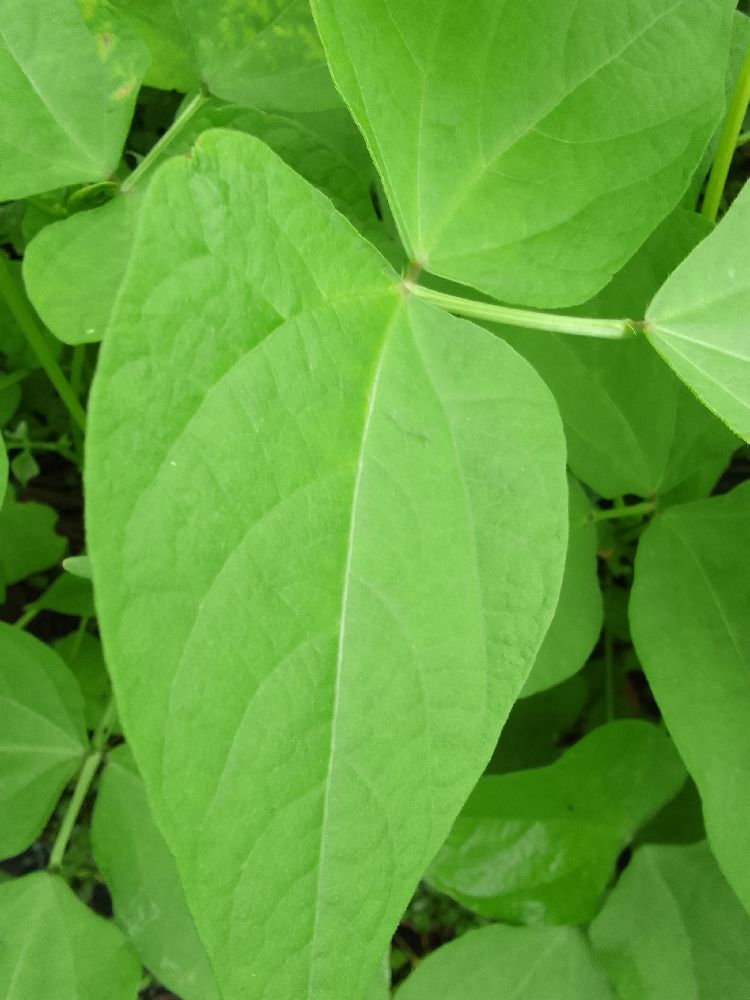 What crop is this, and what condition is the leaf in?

common bean, healthy
